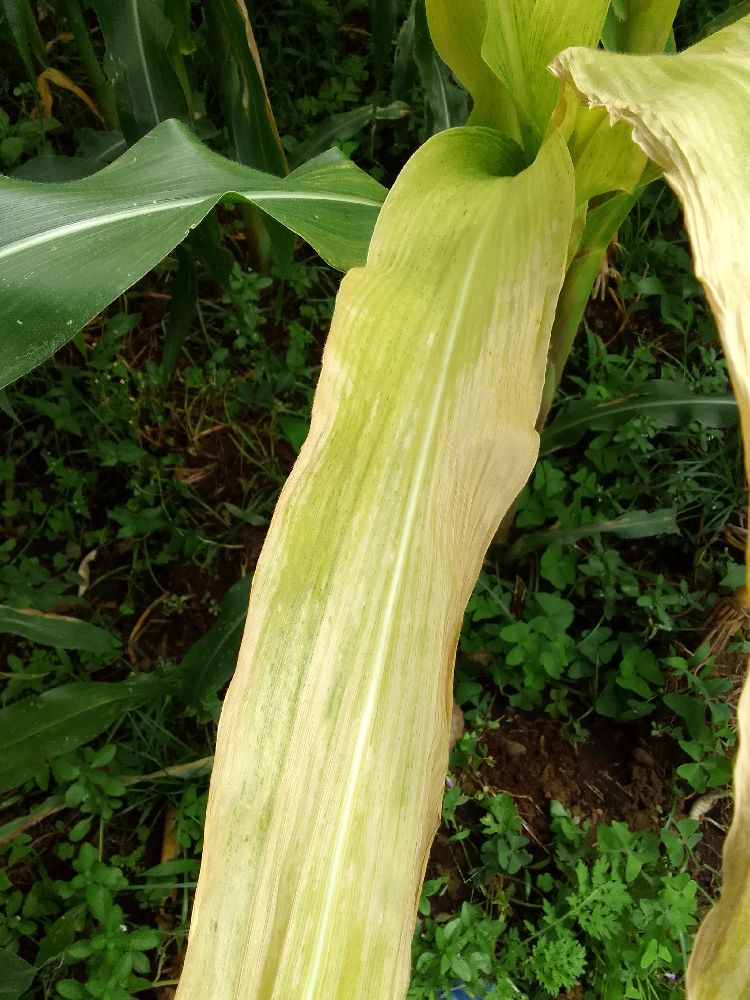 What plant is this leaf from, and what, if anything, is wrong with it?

maize, maize lethal necrosis
